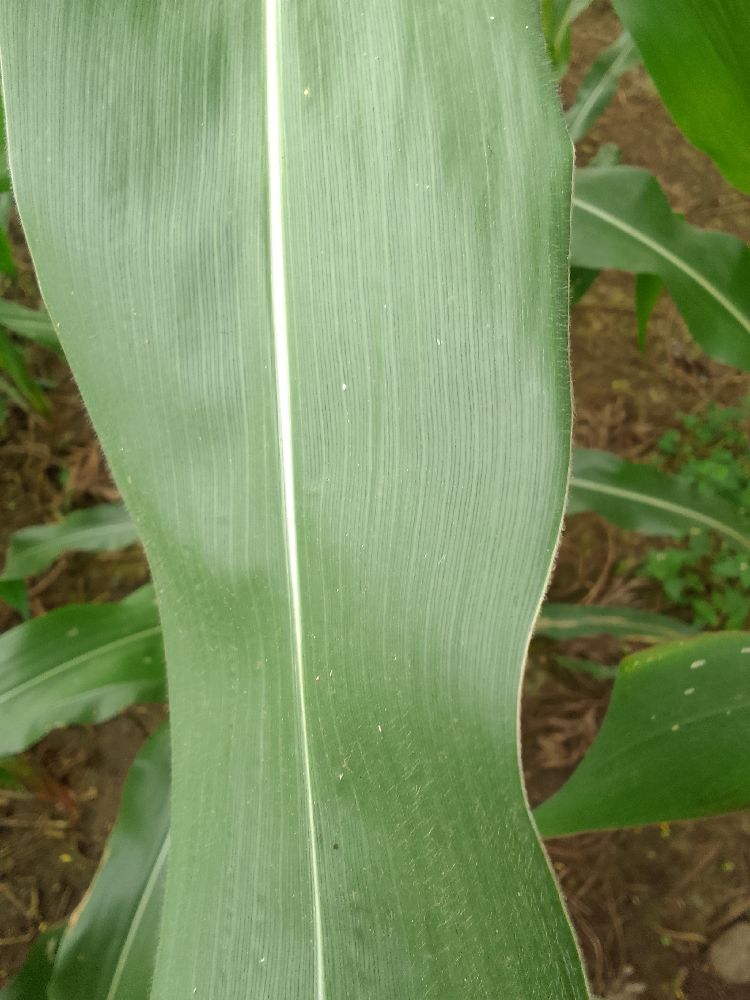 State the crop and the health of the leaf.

maize, healthy
